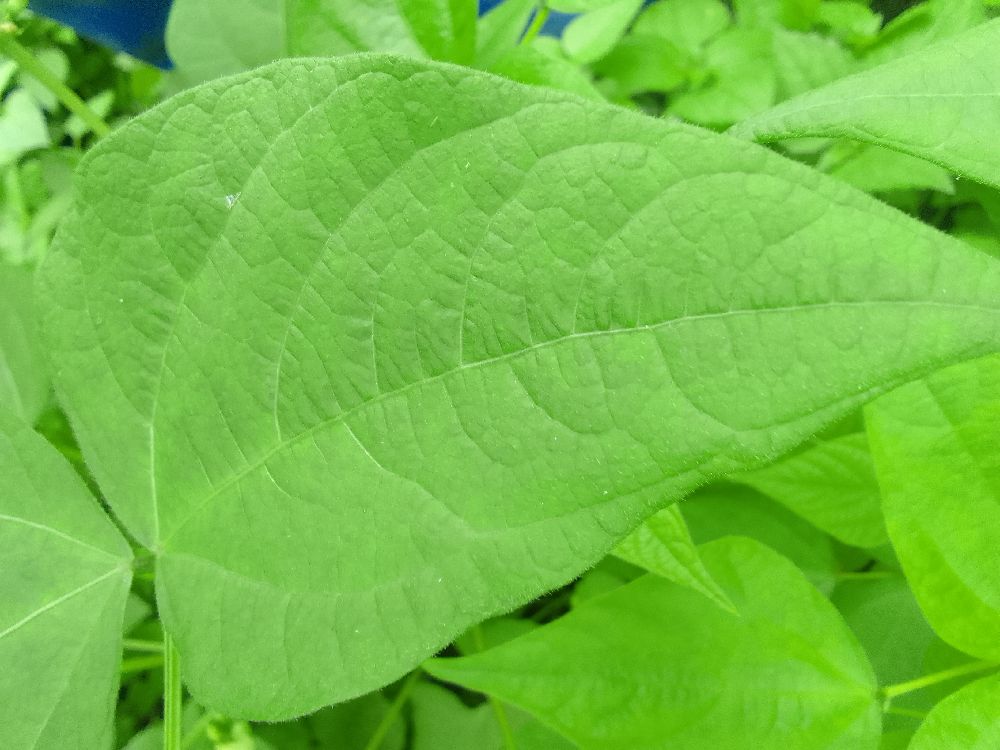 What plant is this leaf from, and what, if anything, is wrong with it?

common bean, healthy
